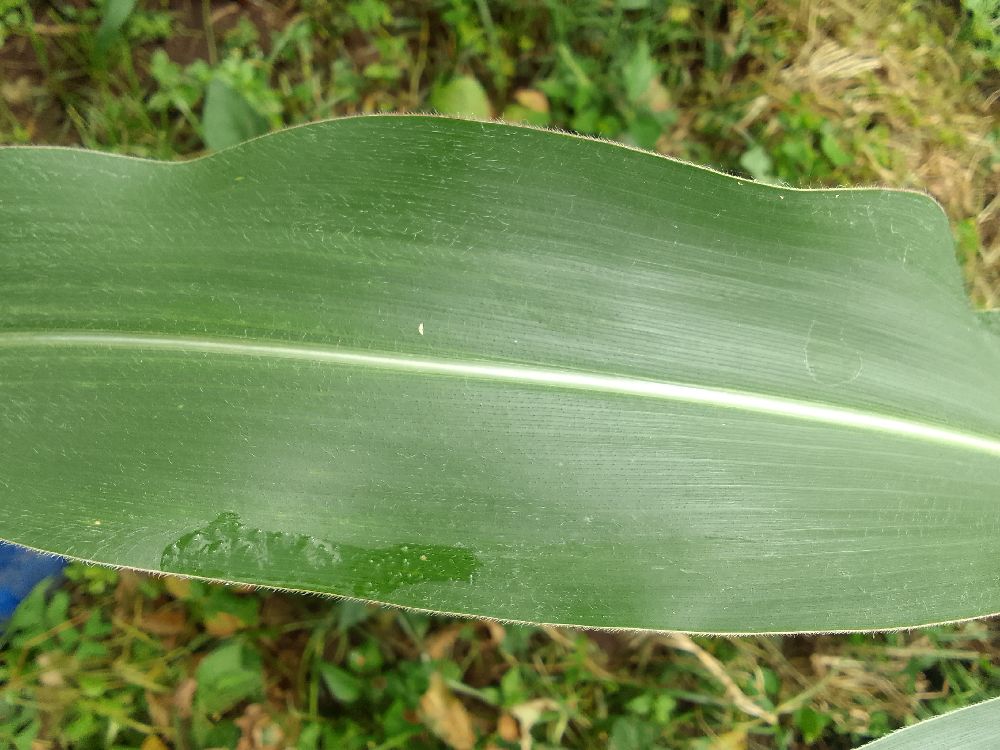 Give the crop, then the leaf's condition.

maize, healthy
